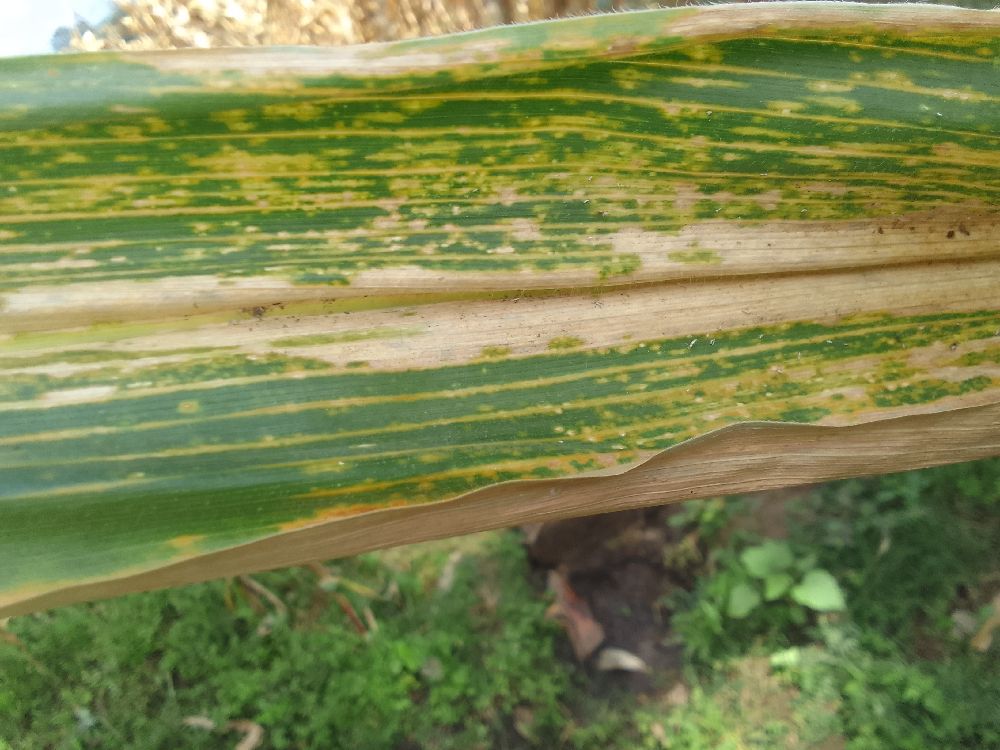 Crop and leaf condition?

maize, maize lethal necrosis
